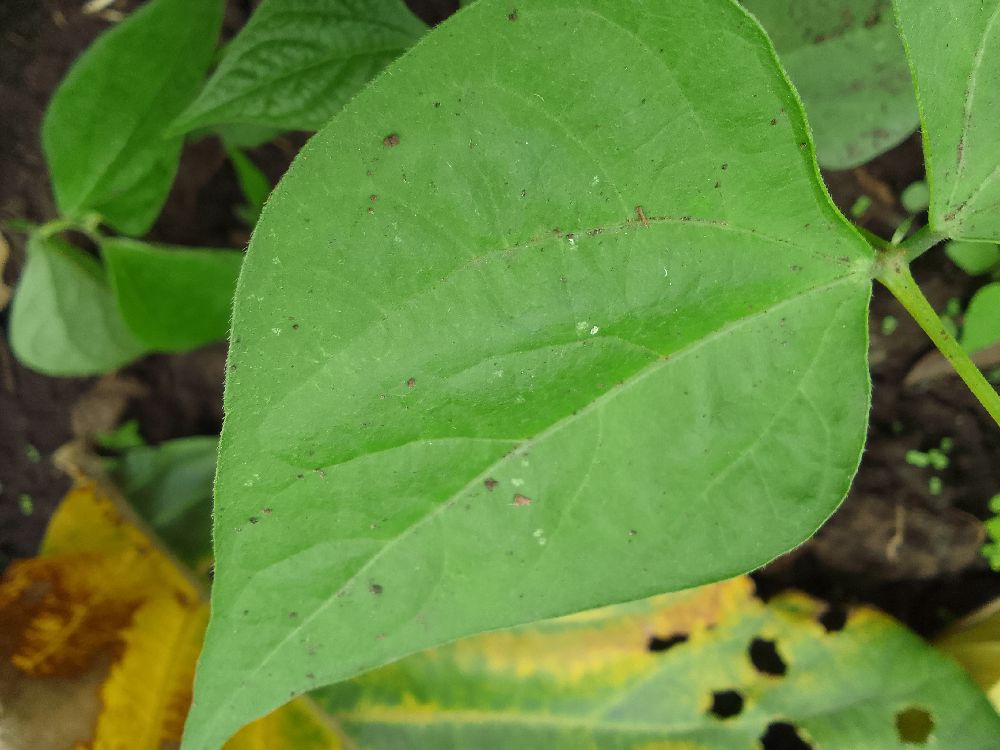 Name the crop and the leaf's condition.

common bean, healthy
